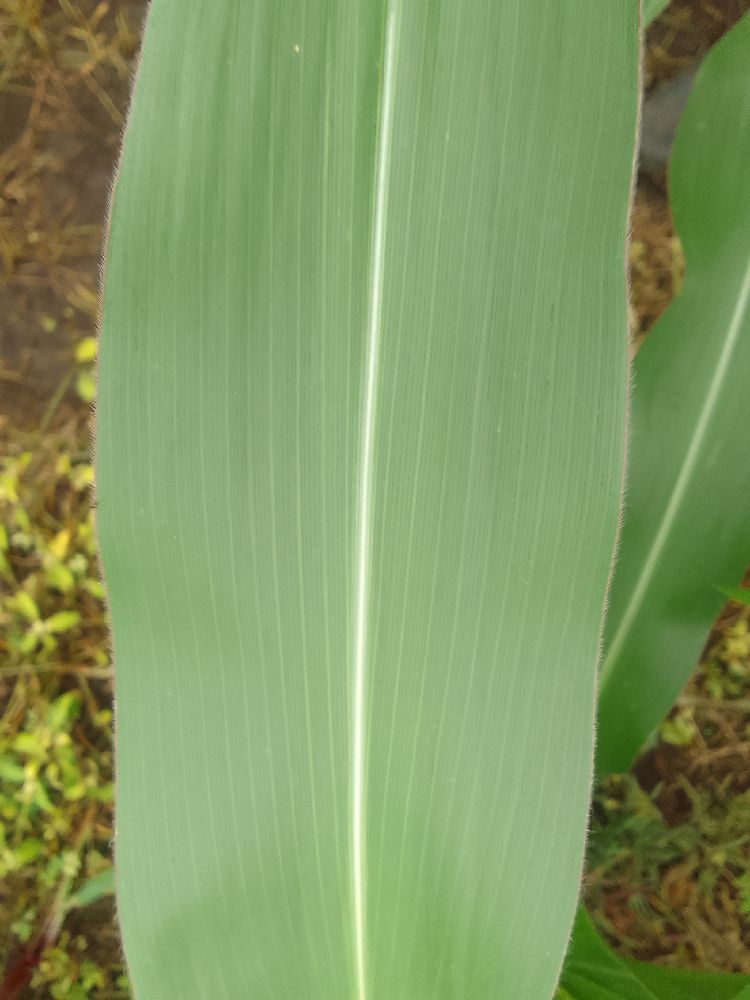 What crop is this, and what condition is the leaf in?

maize, healthy
